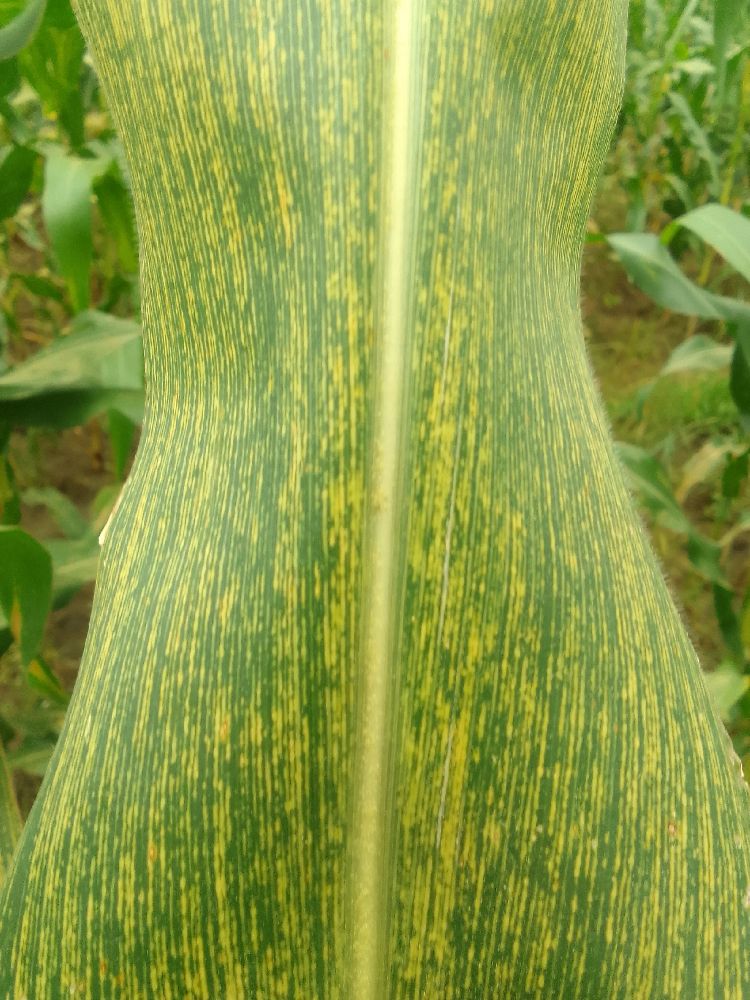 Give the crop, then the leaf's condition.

maize, maize streak virus
